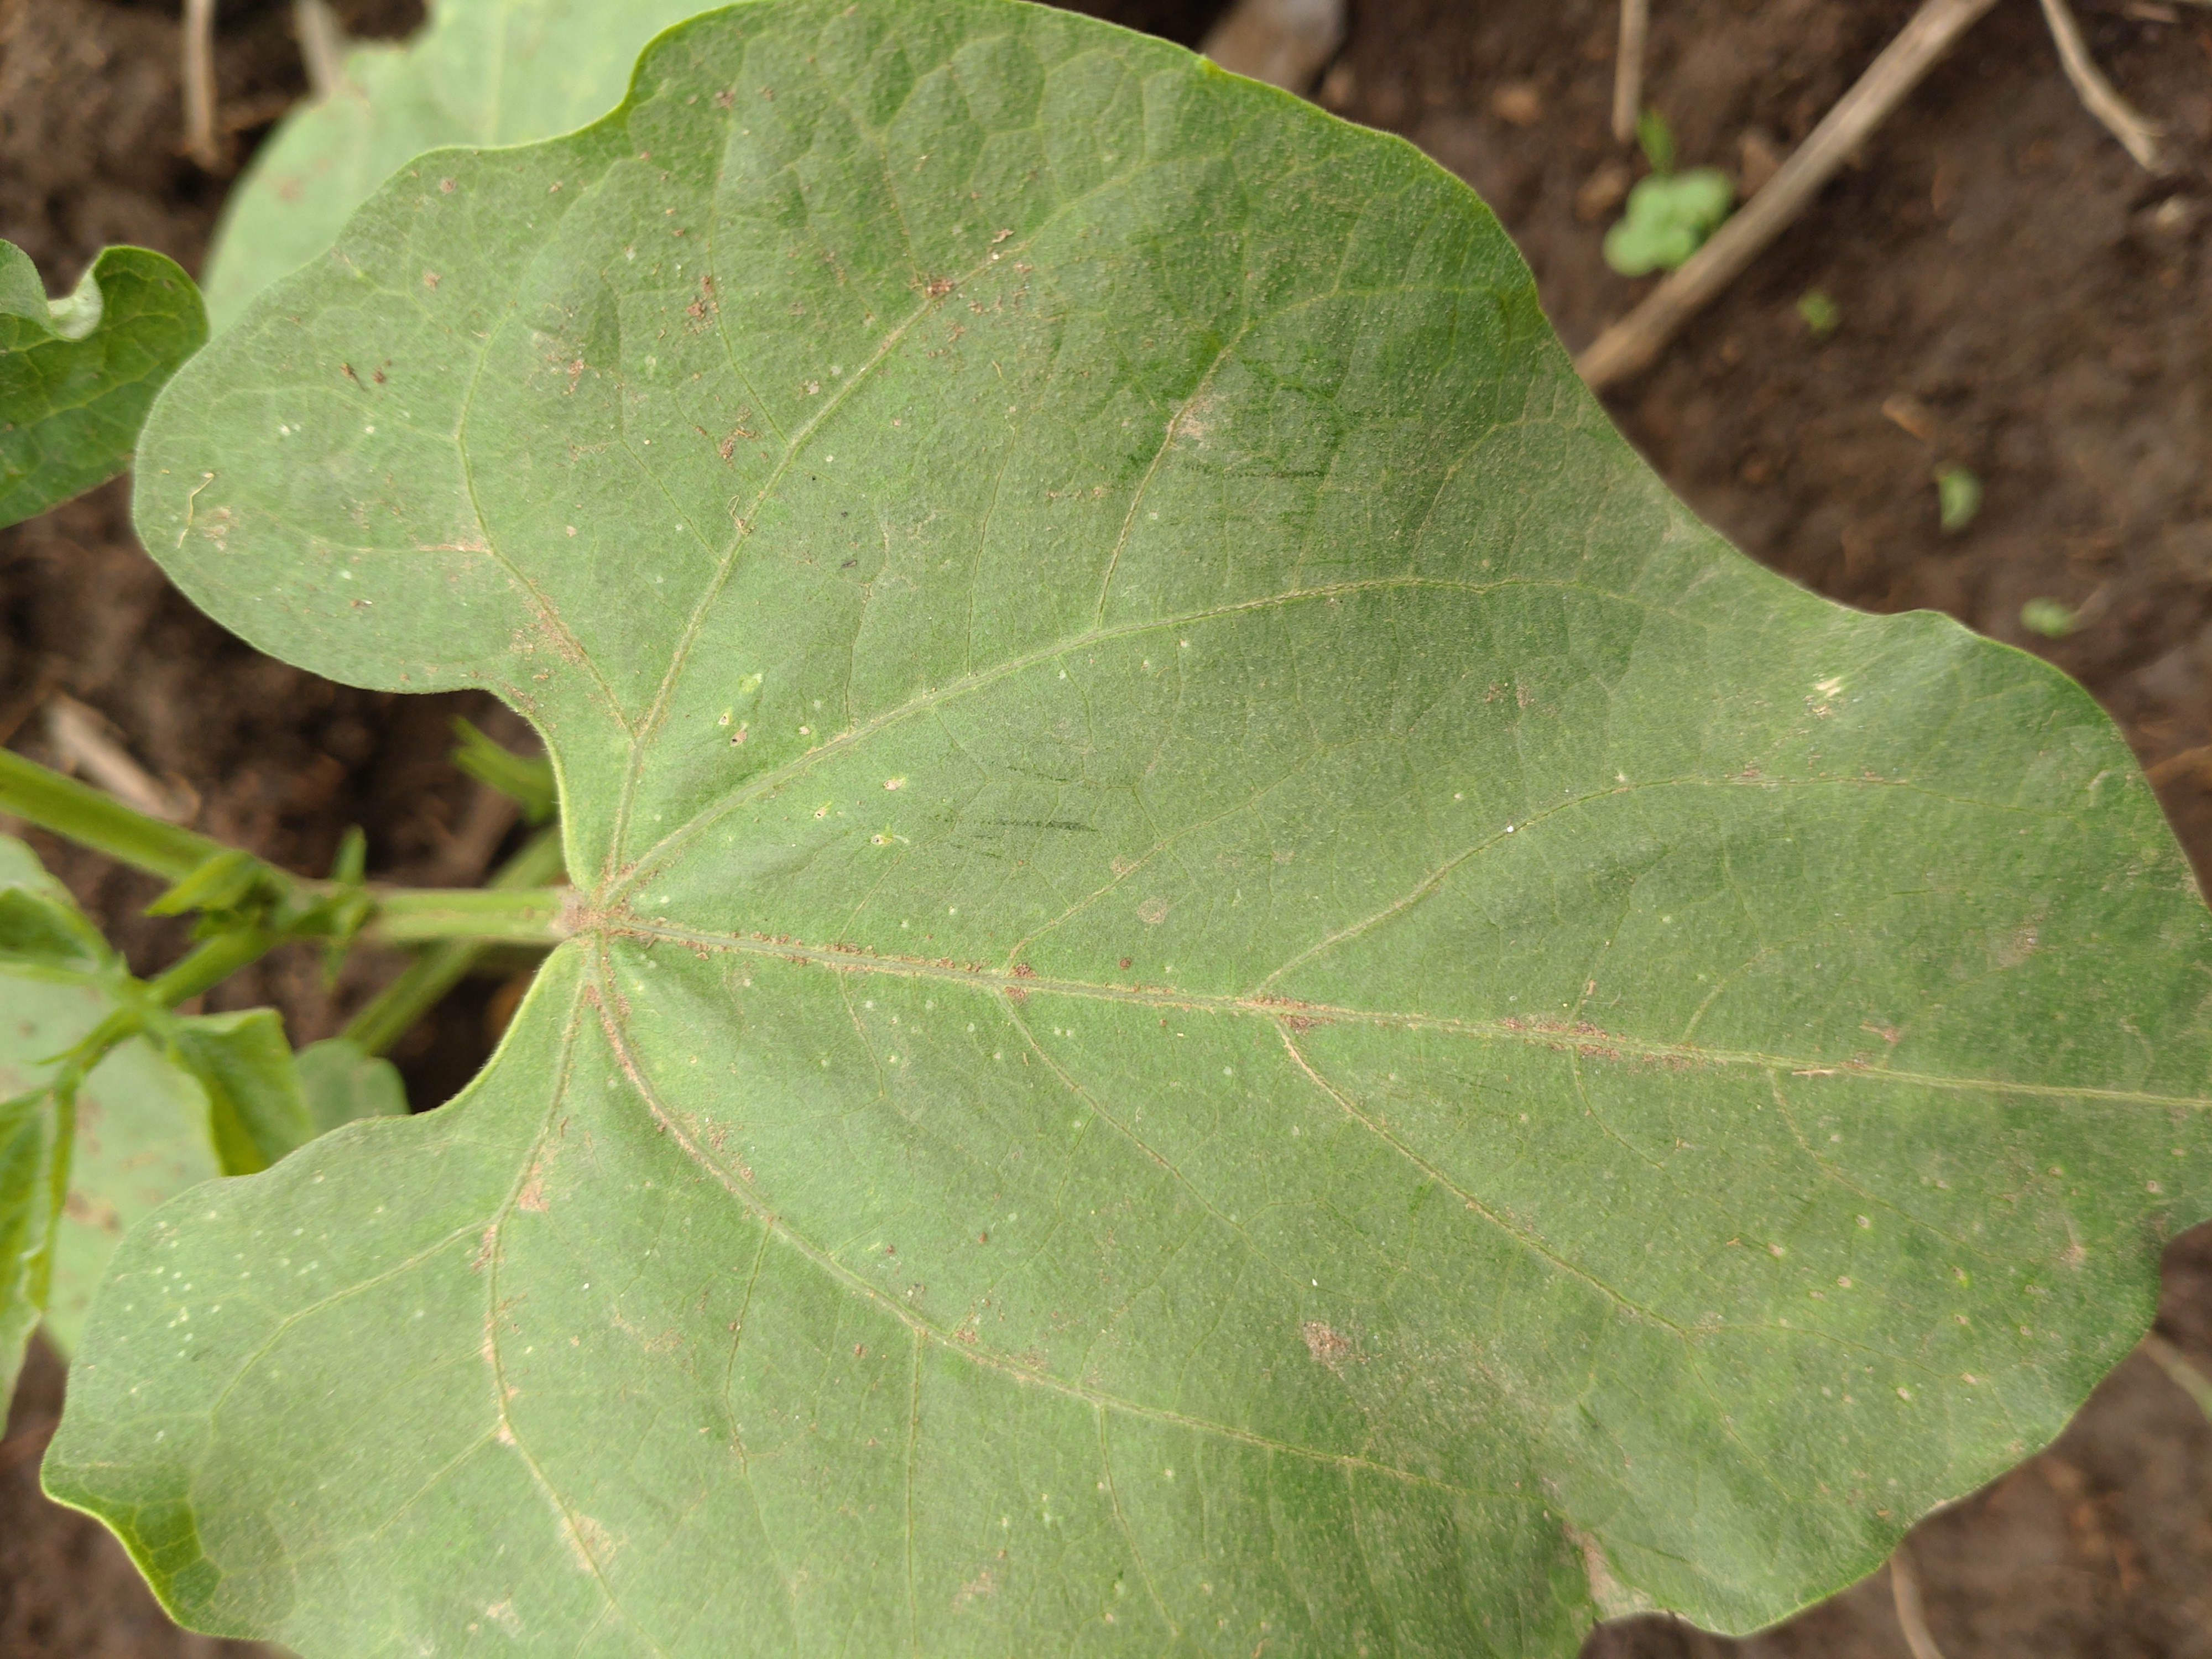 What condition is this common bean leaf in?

healthy
